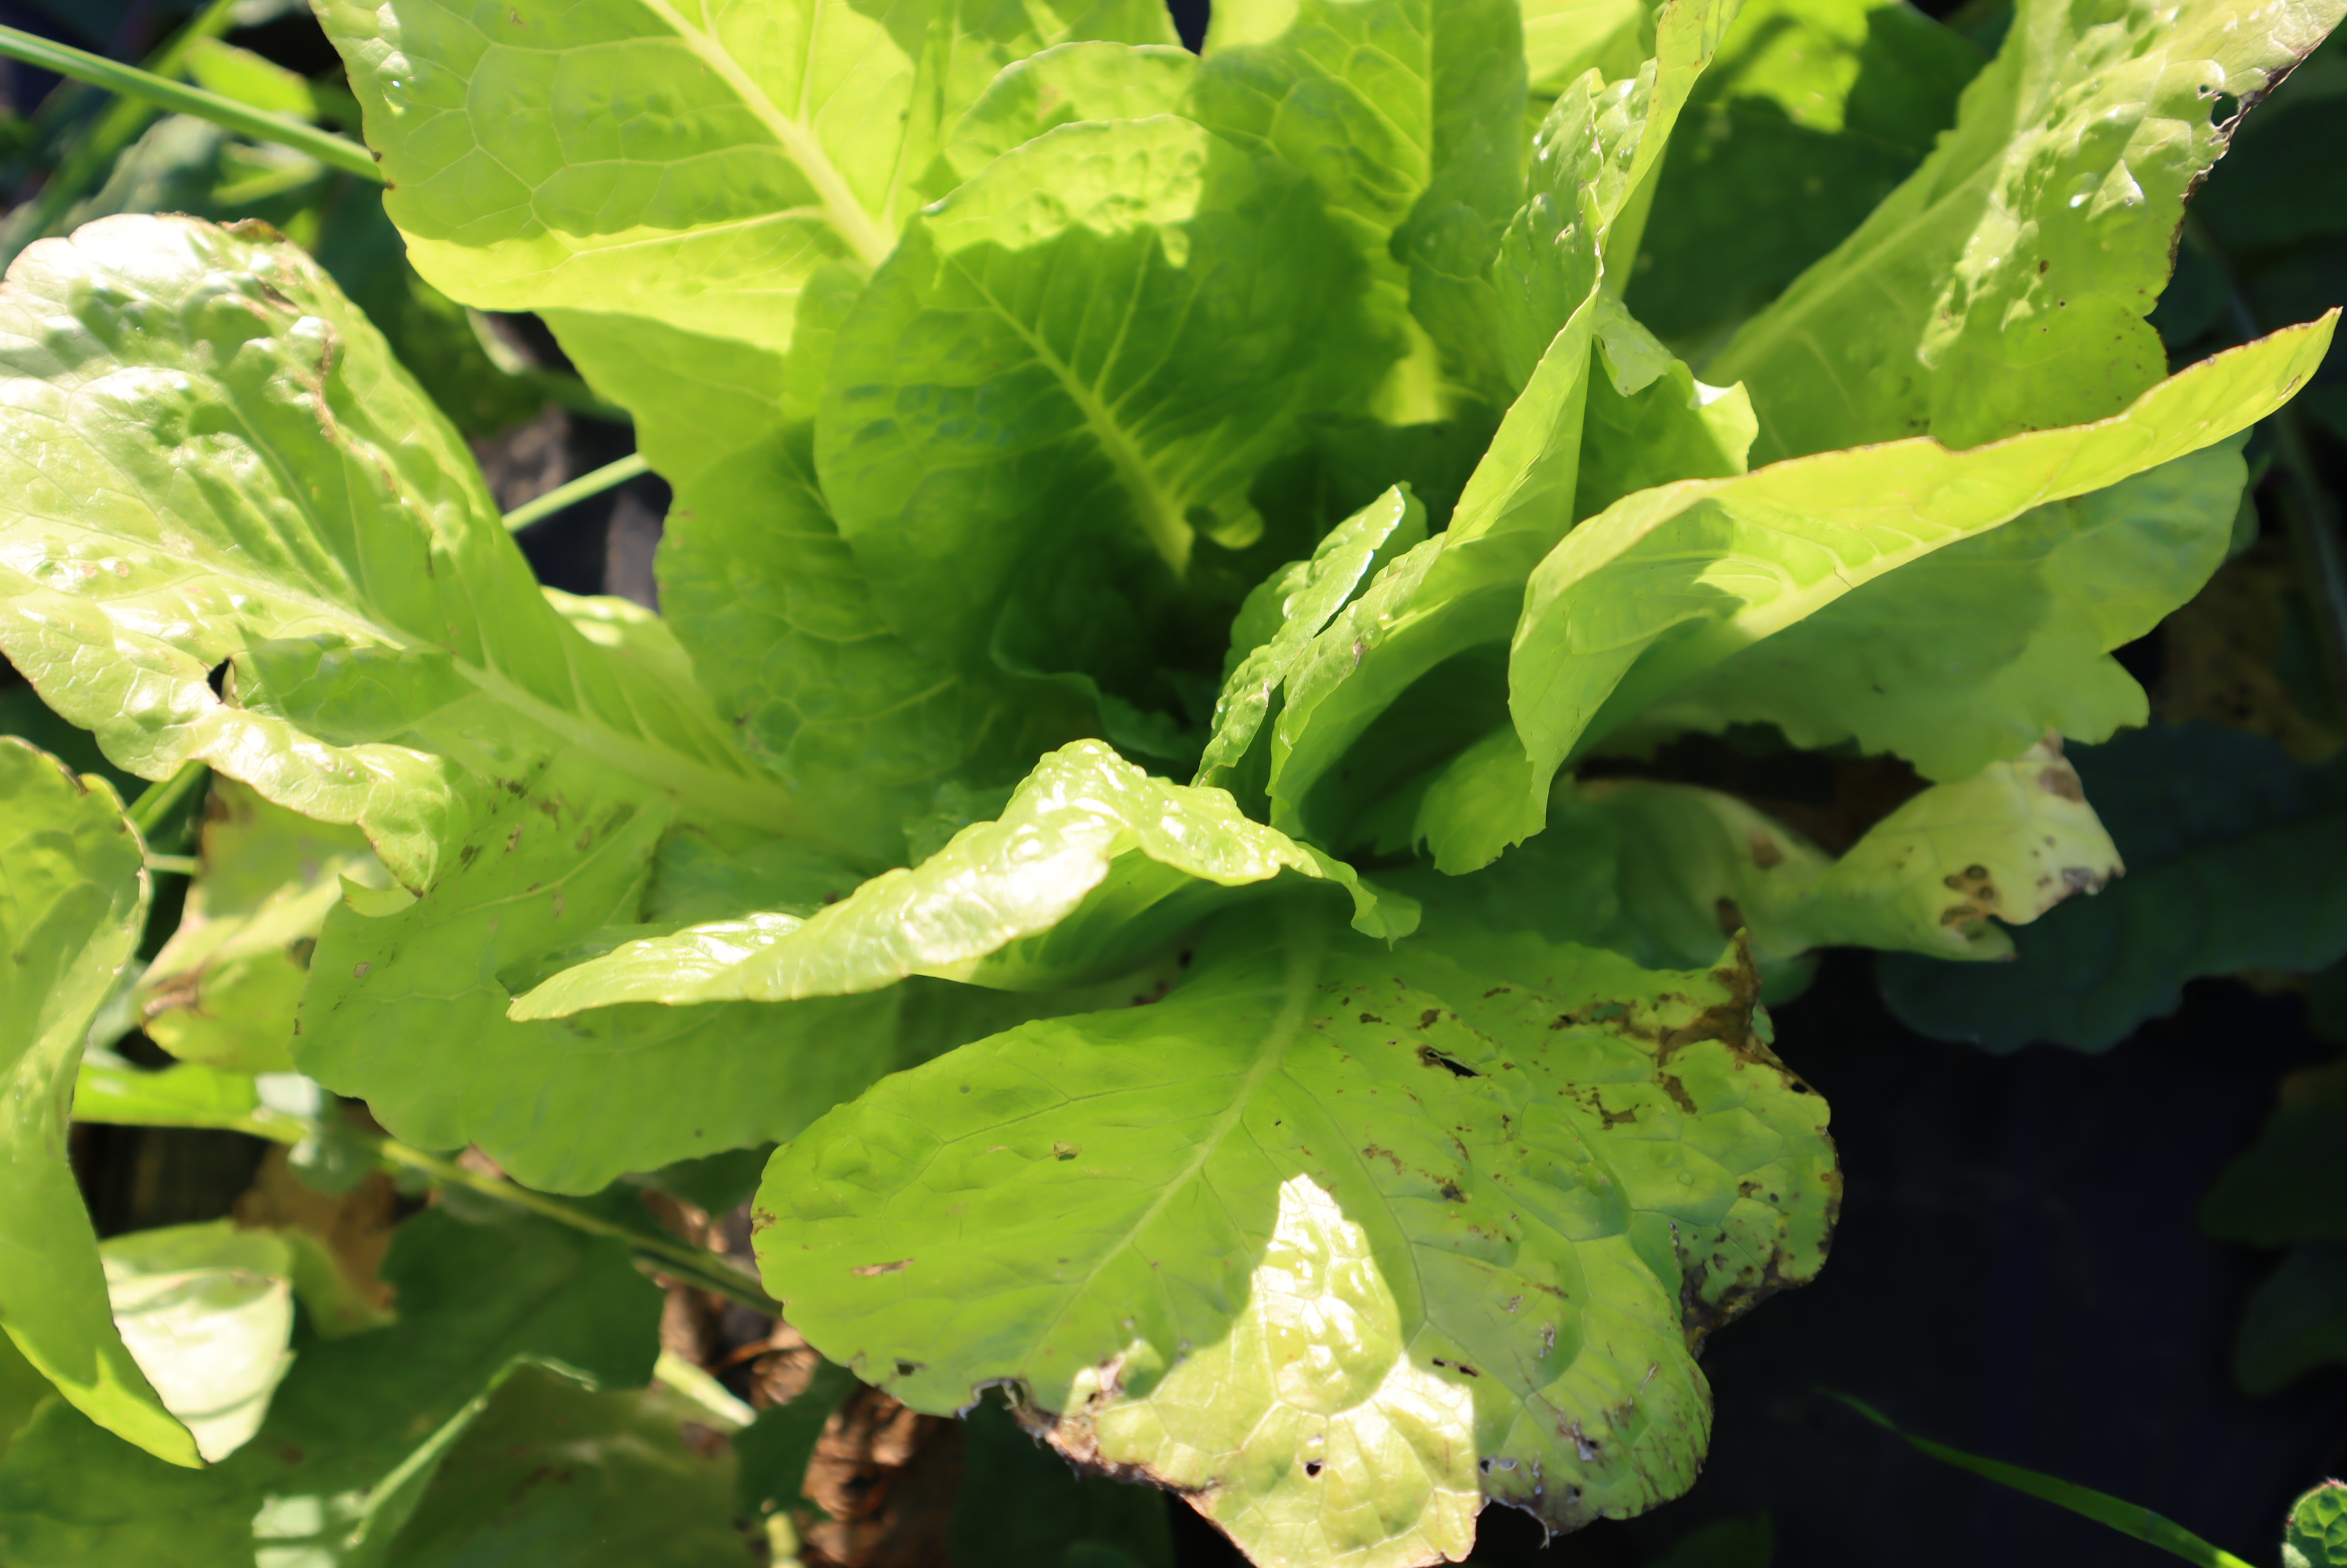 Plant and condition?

lettuce, alternaria
